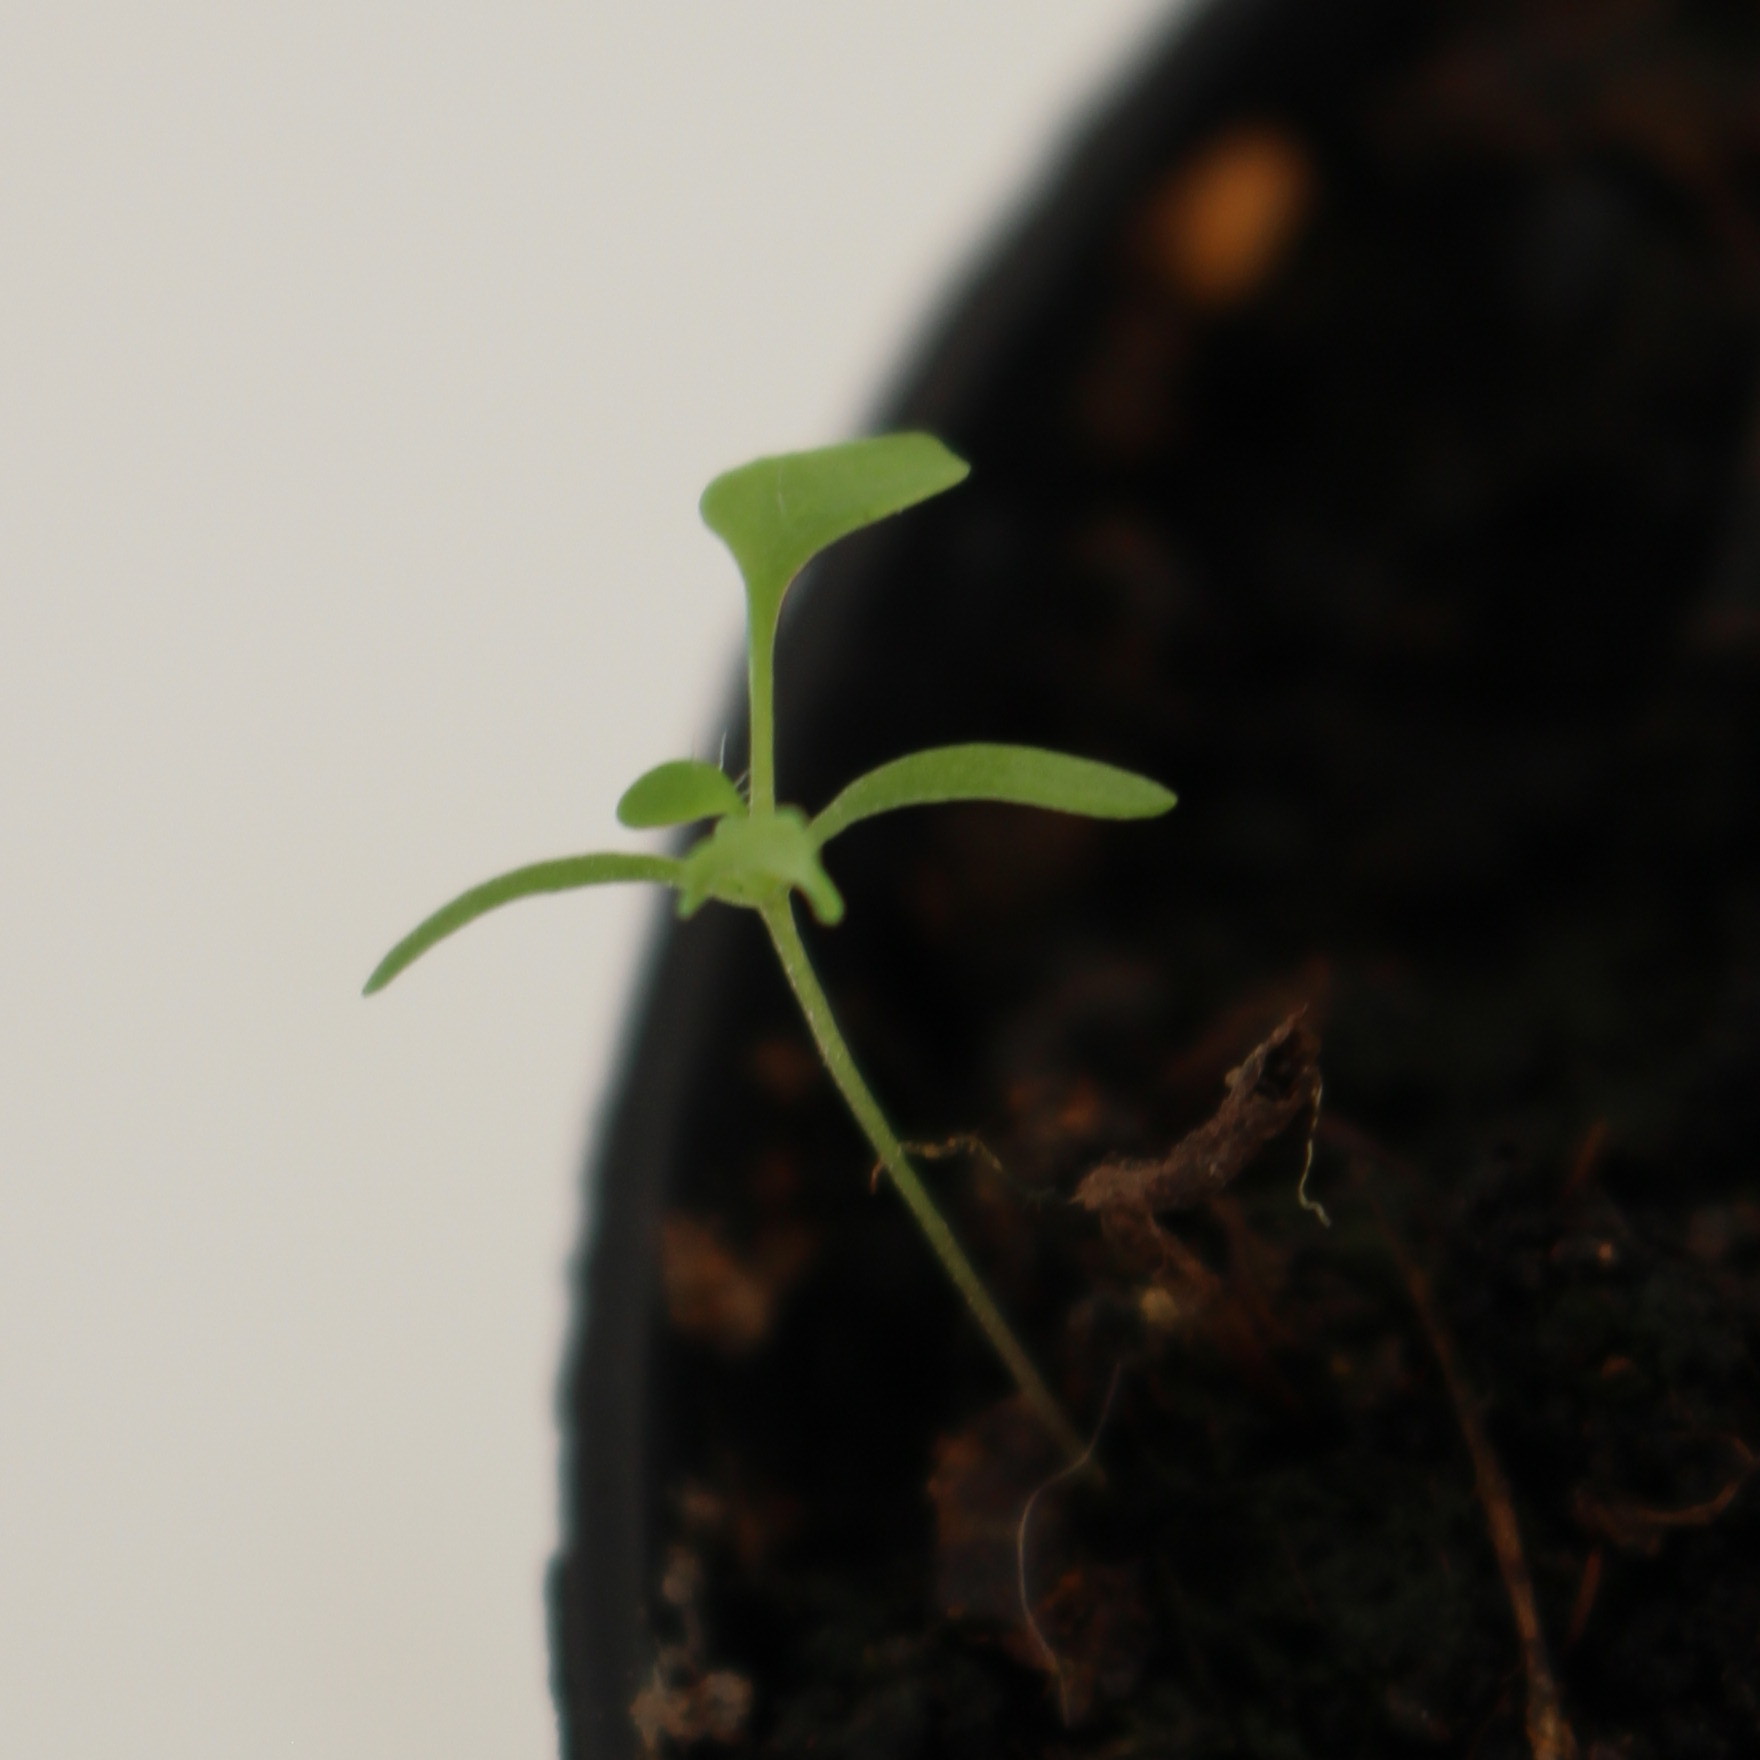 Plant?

Papaver rhoeas
